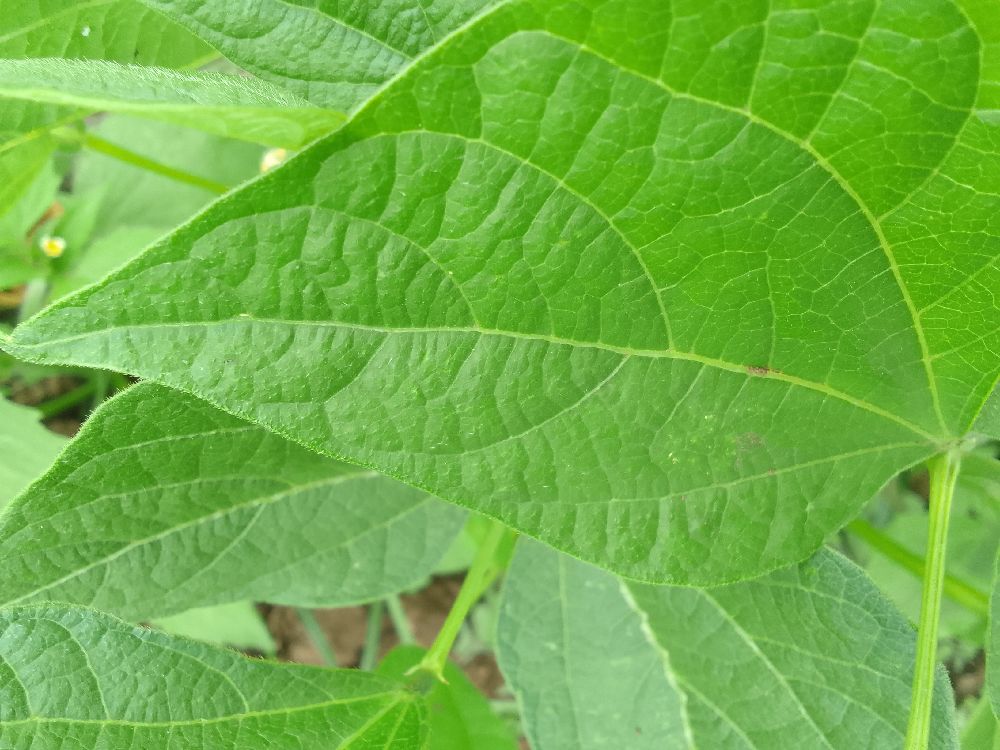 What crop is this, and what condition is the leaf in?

common bean, healthy
